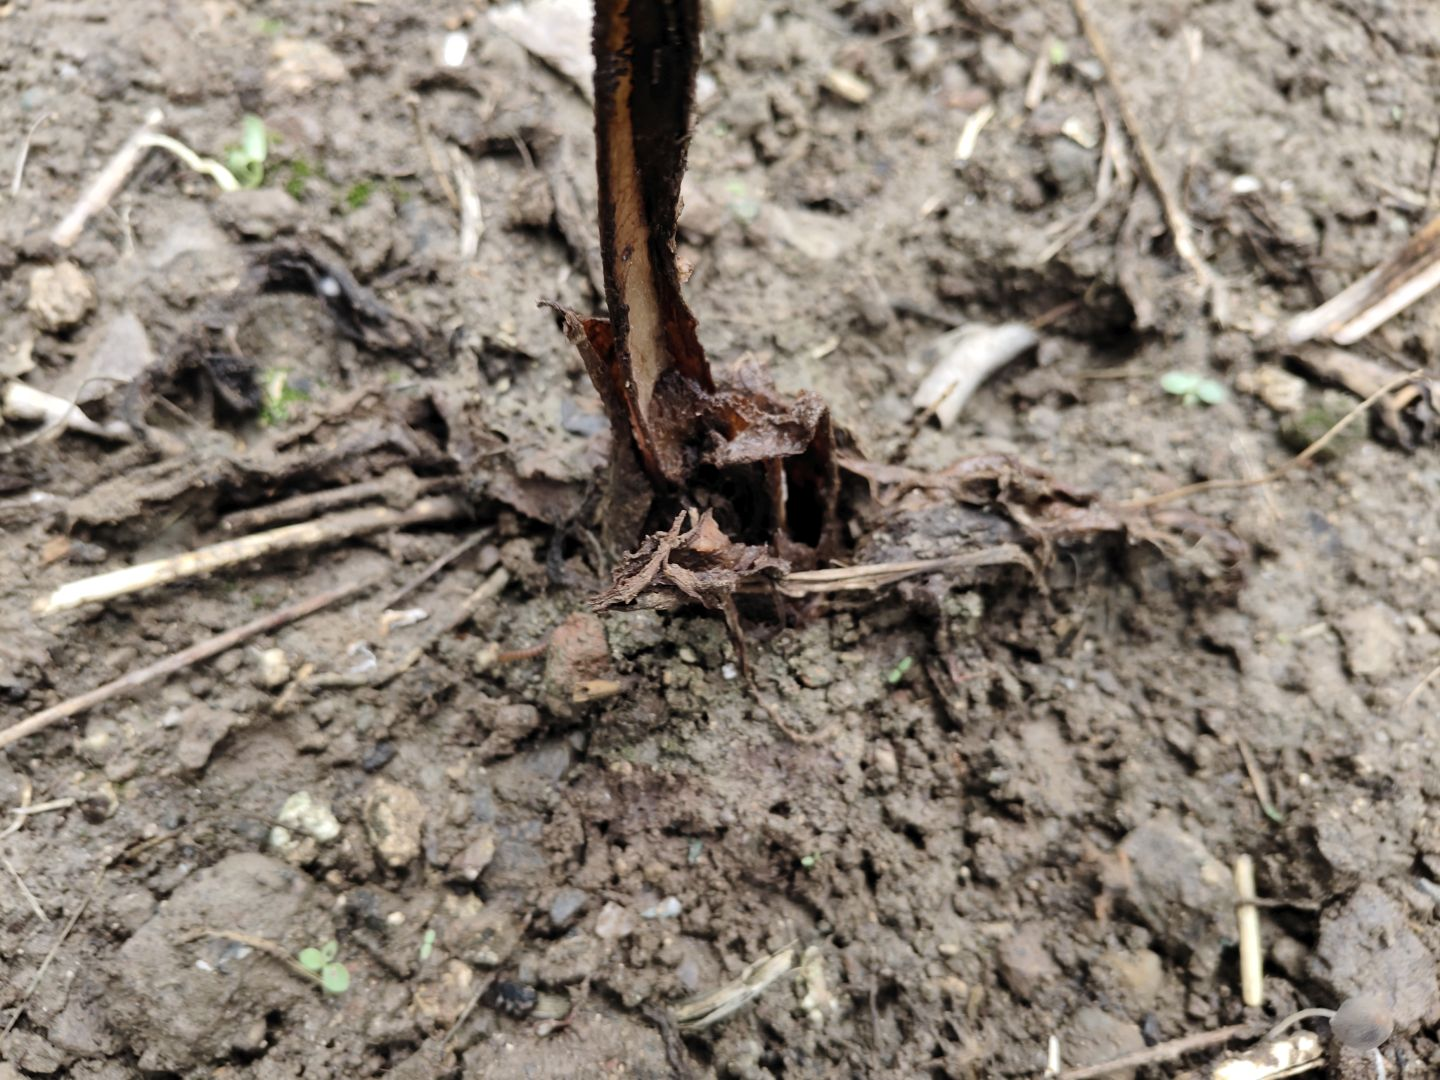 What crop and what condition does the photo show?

taro, root rot
